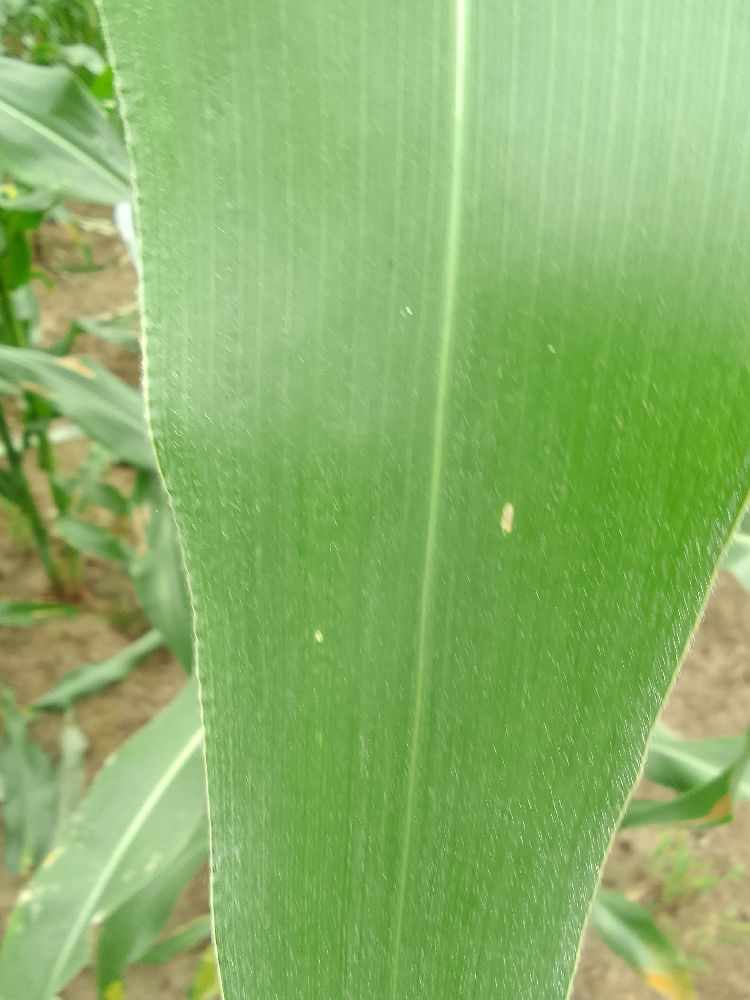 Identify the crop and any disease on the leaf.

maize, healthy
